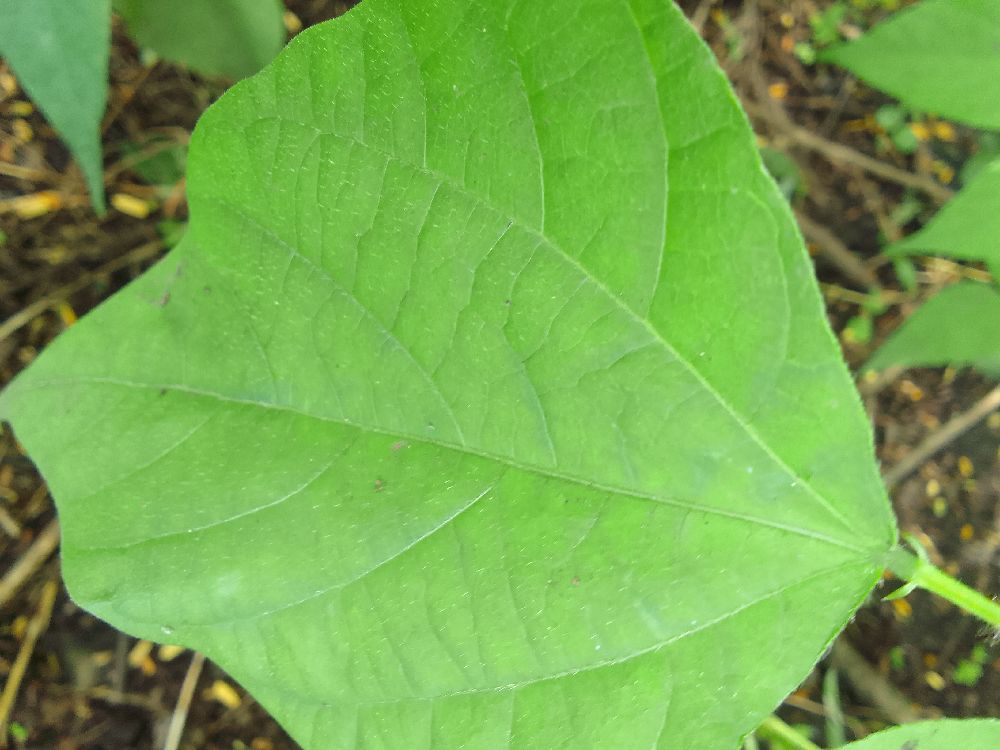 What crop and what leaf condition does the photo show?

common bean, healthy
